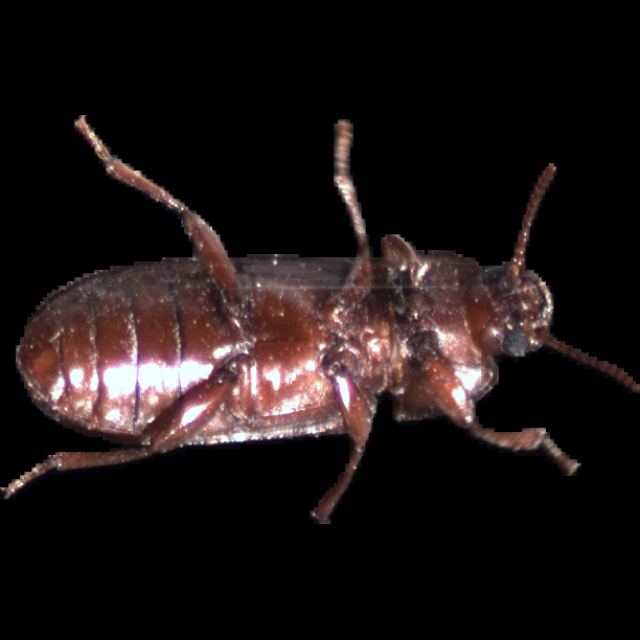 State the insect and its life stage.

mealworm beetle
